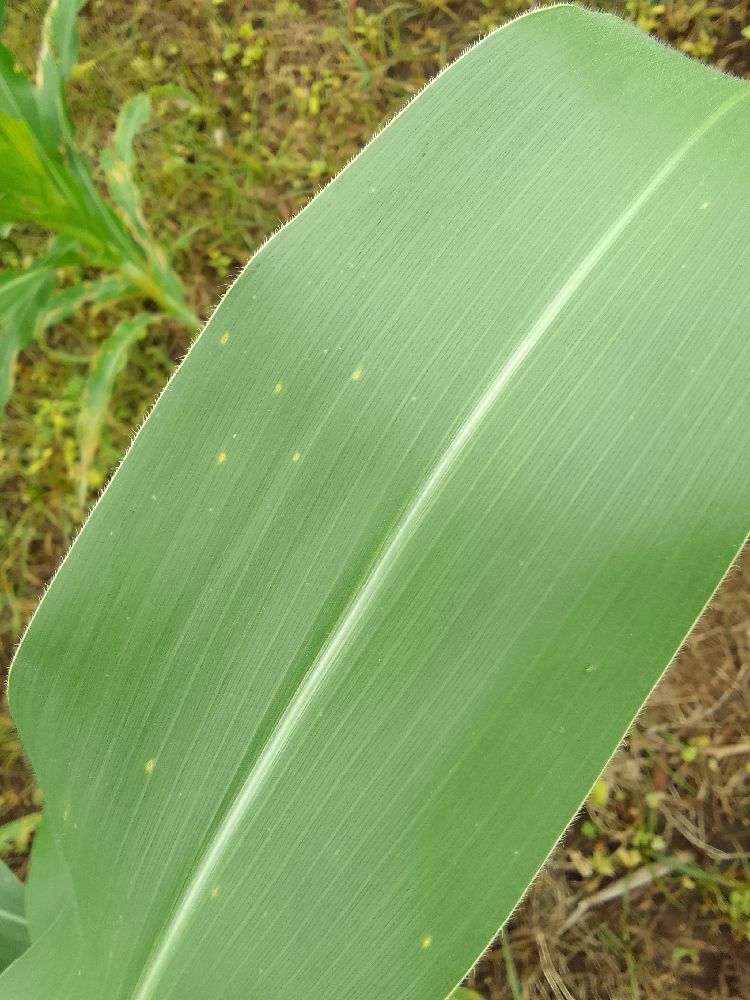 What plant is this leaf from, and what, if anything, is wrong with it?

maize, healthy
